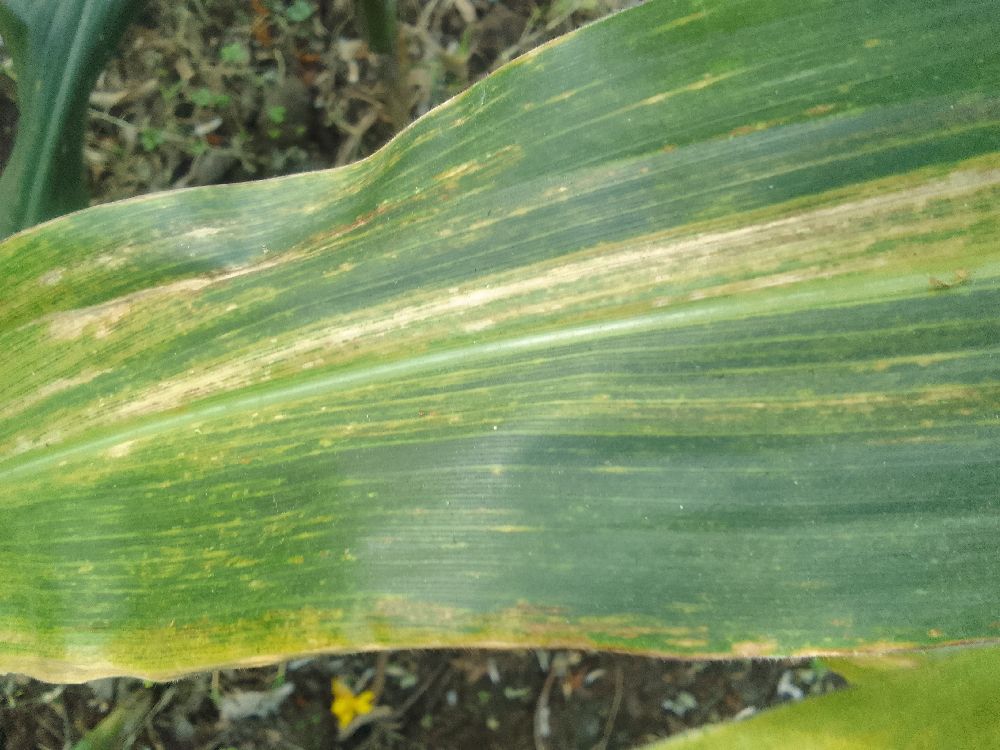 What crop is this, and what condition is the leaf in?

maize, maize lethal necrosis
